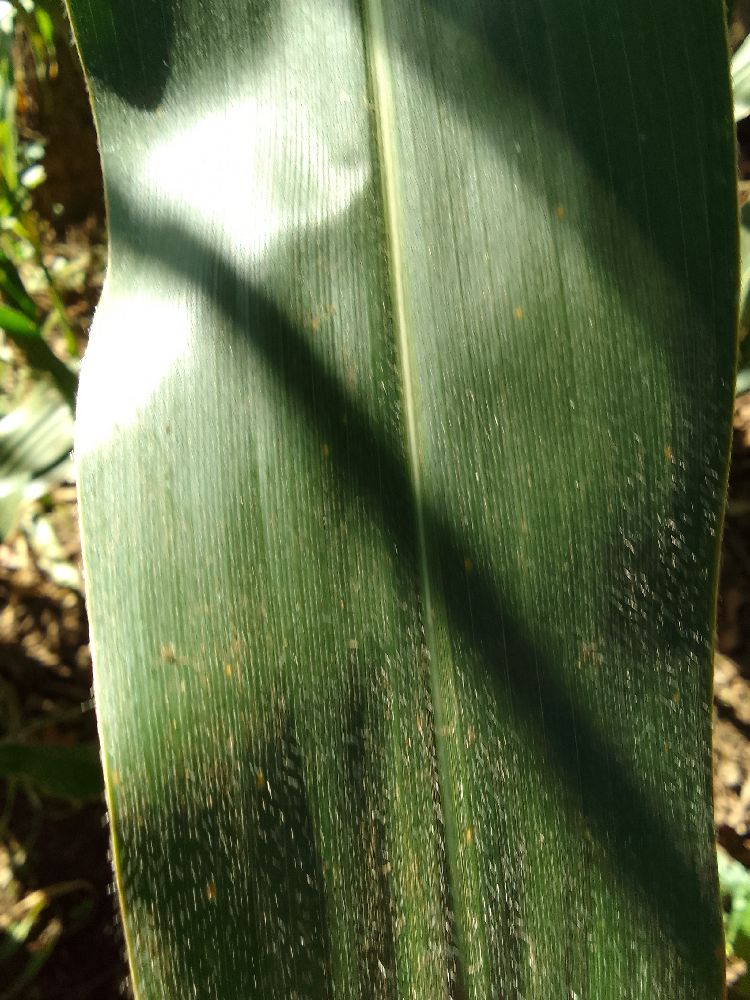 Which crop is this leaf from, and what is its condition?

maize, healthy
